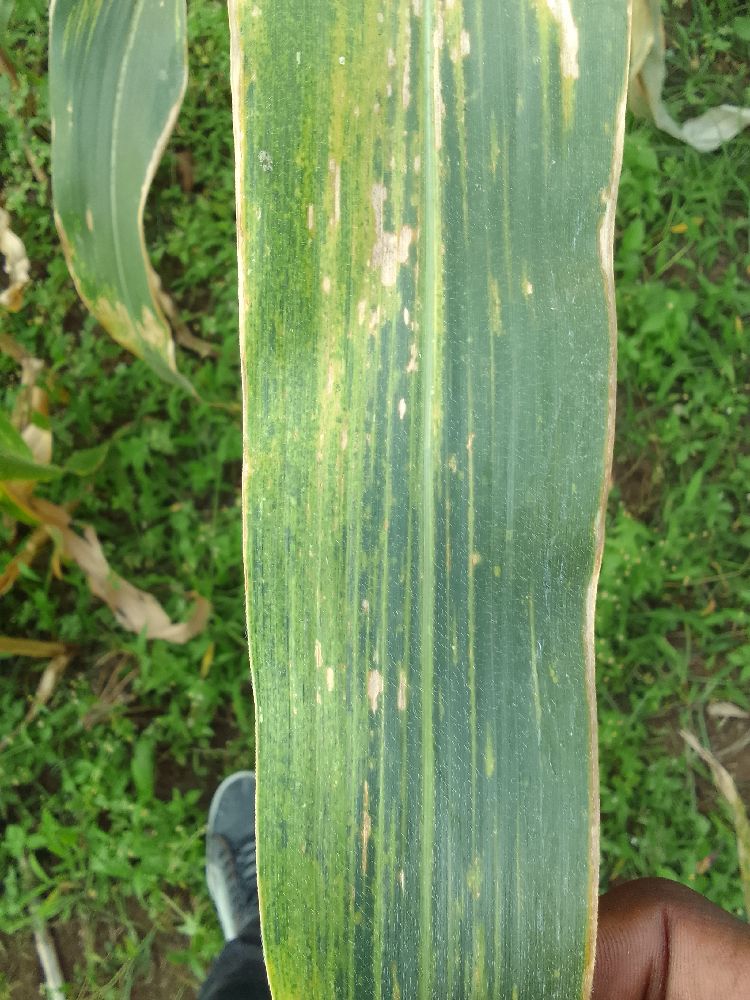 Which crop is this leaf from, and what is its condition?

maize, maize lethal necrosis
